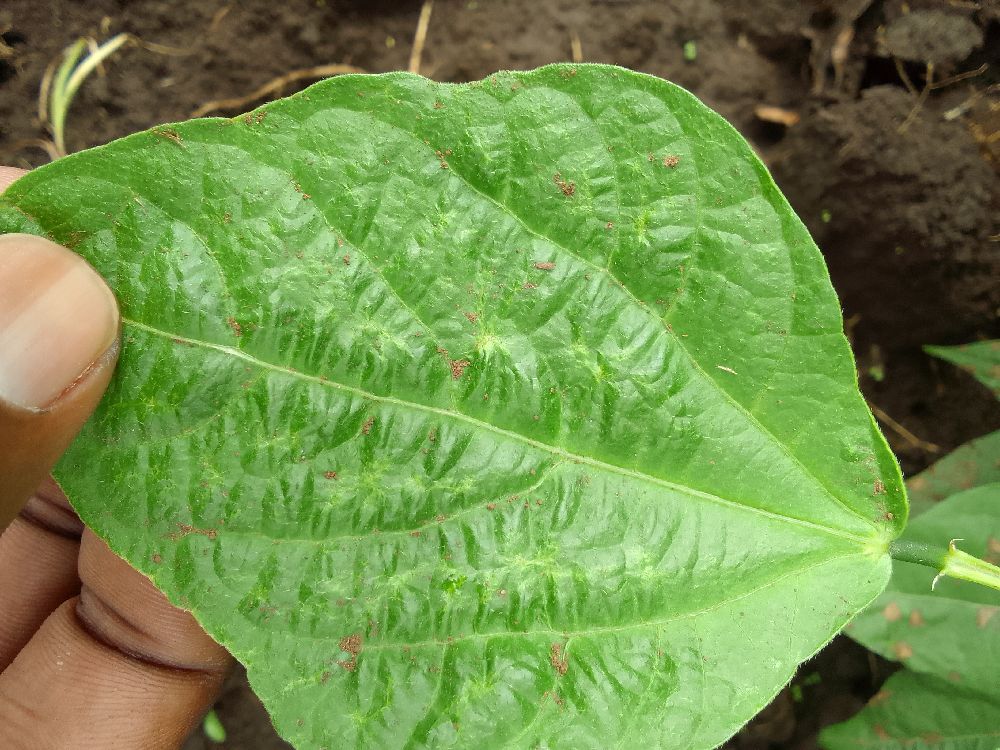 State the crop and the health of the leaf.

common bean, healthy
